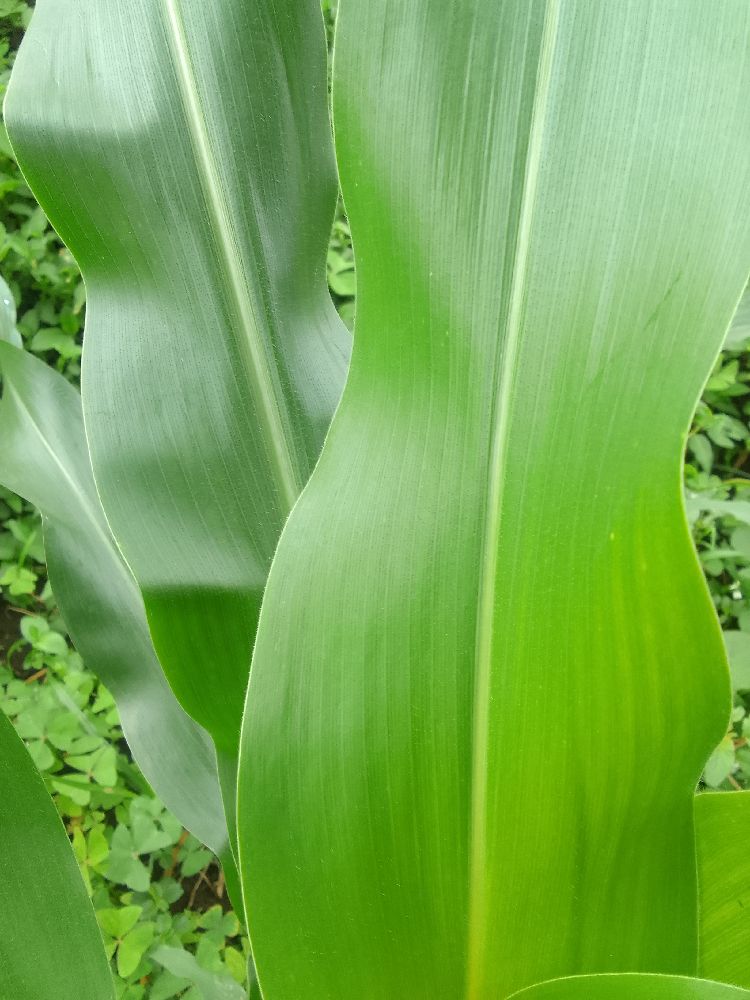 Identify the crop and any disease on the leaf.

maize, healthy
